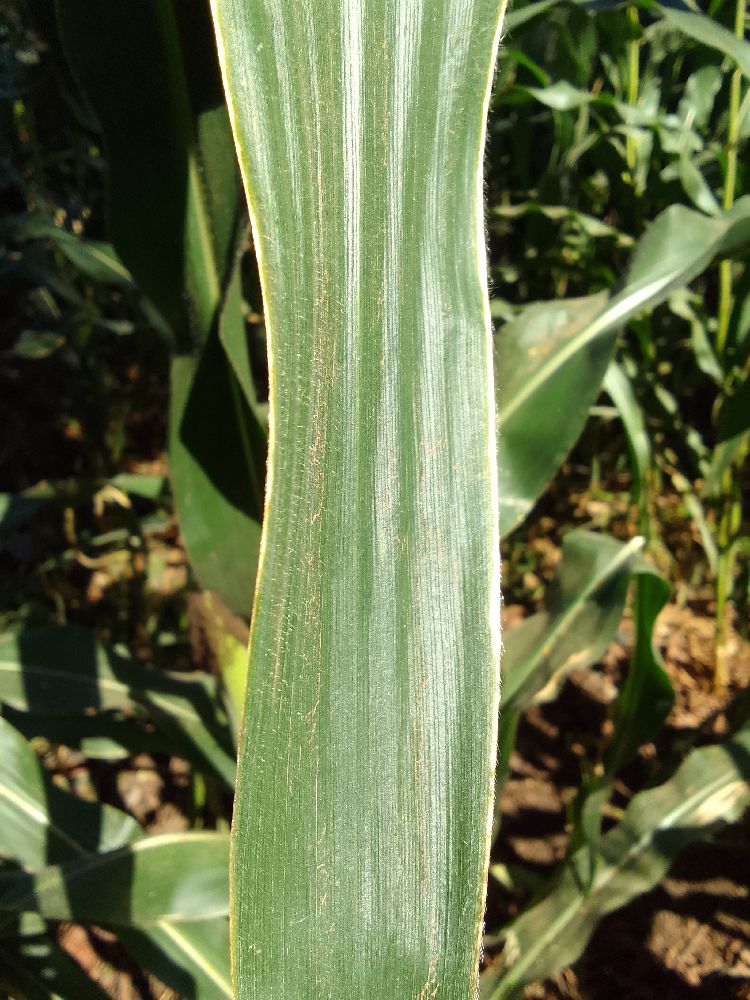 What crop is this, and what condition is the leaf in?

maize, healthy
